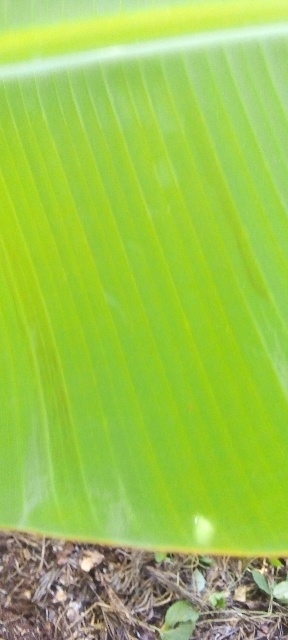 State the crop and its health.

banana, healthy
